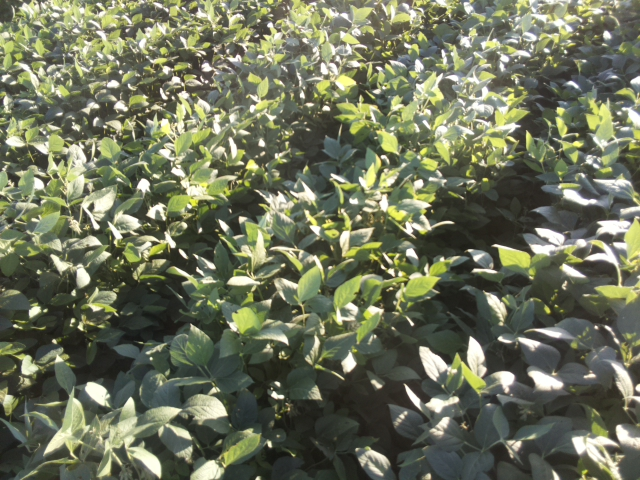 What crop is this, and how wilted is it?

soybean, slight leaflet or petiole turgor loss in upper canopy
